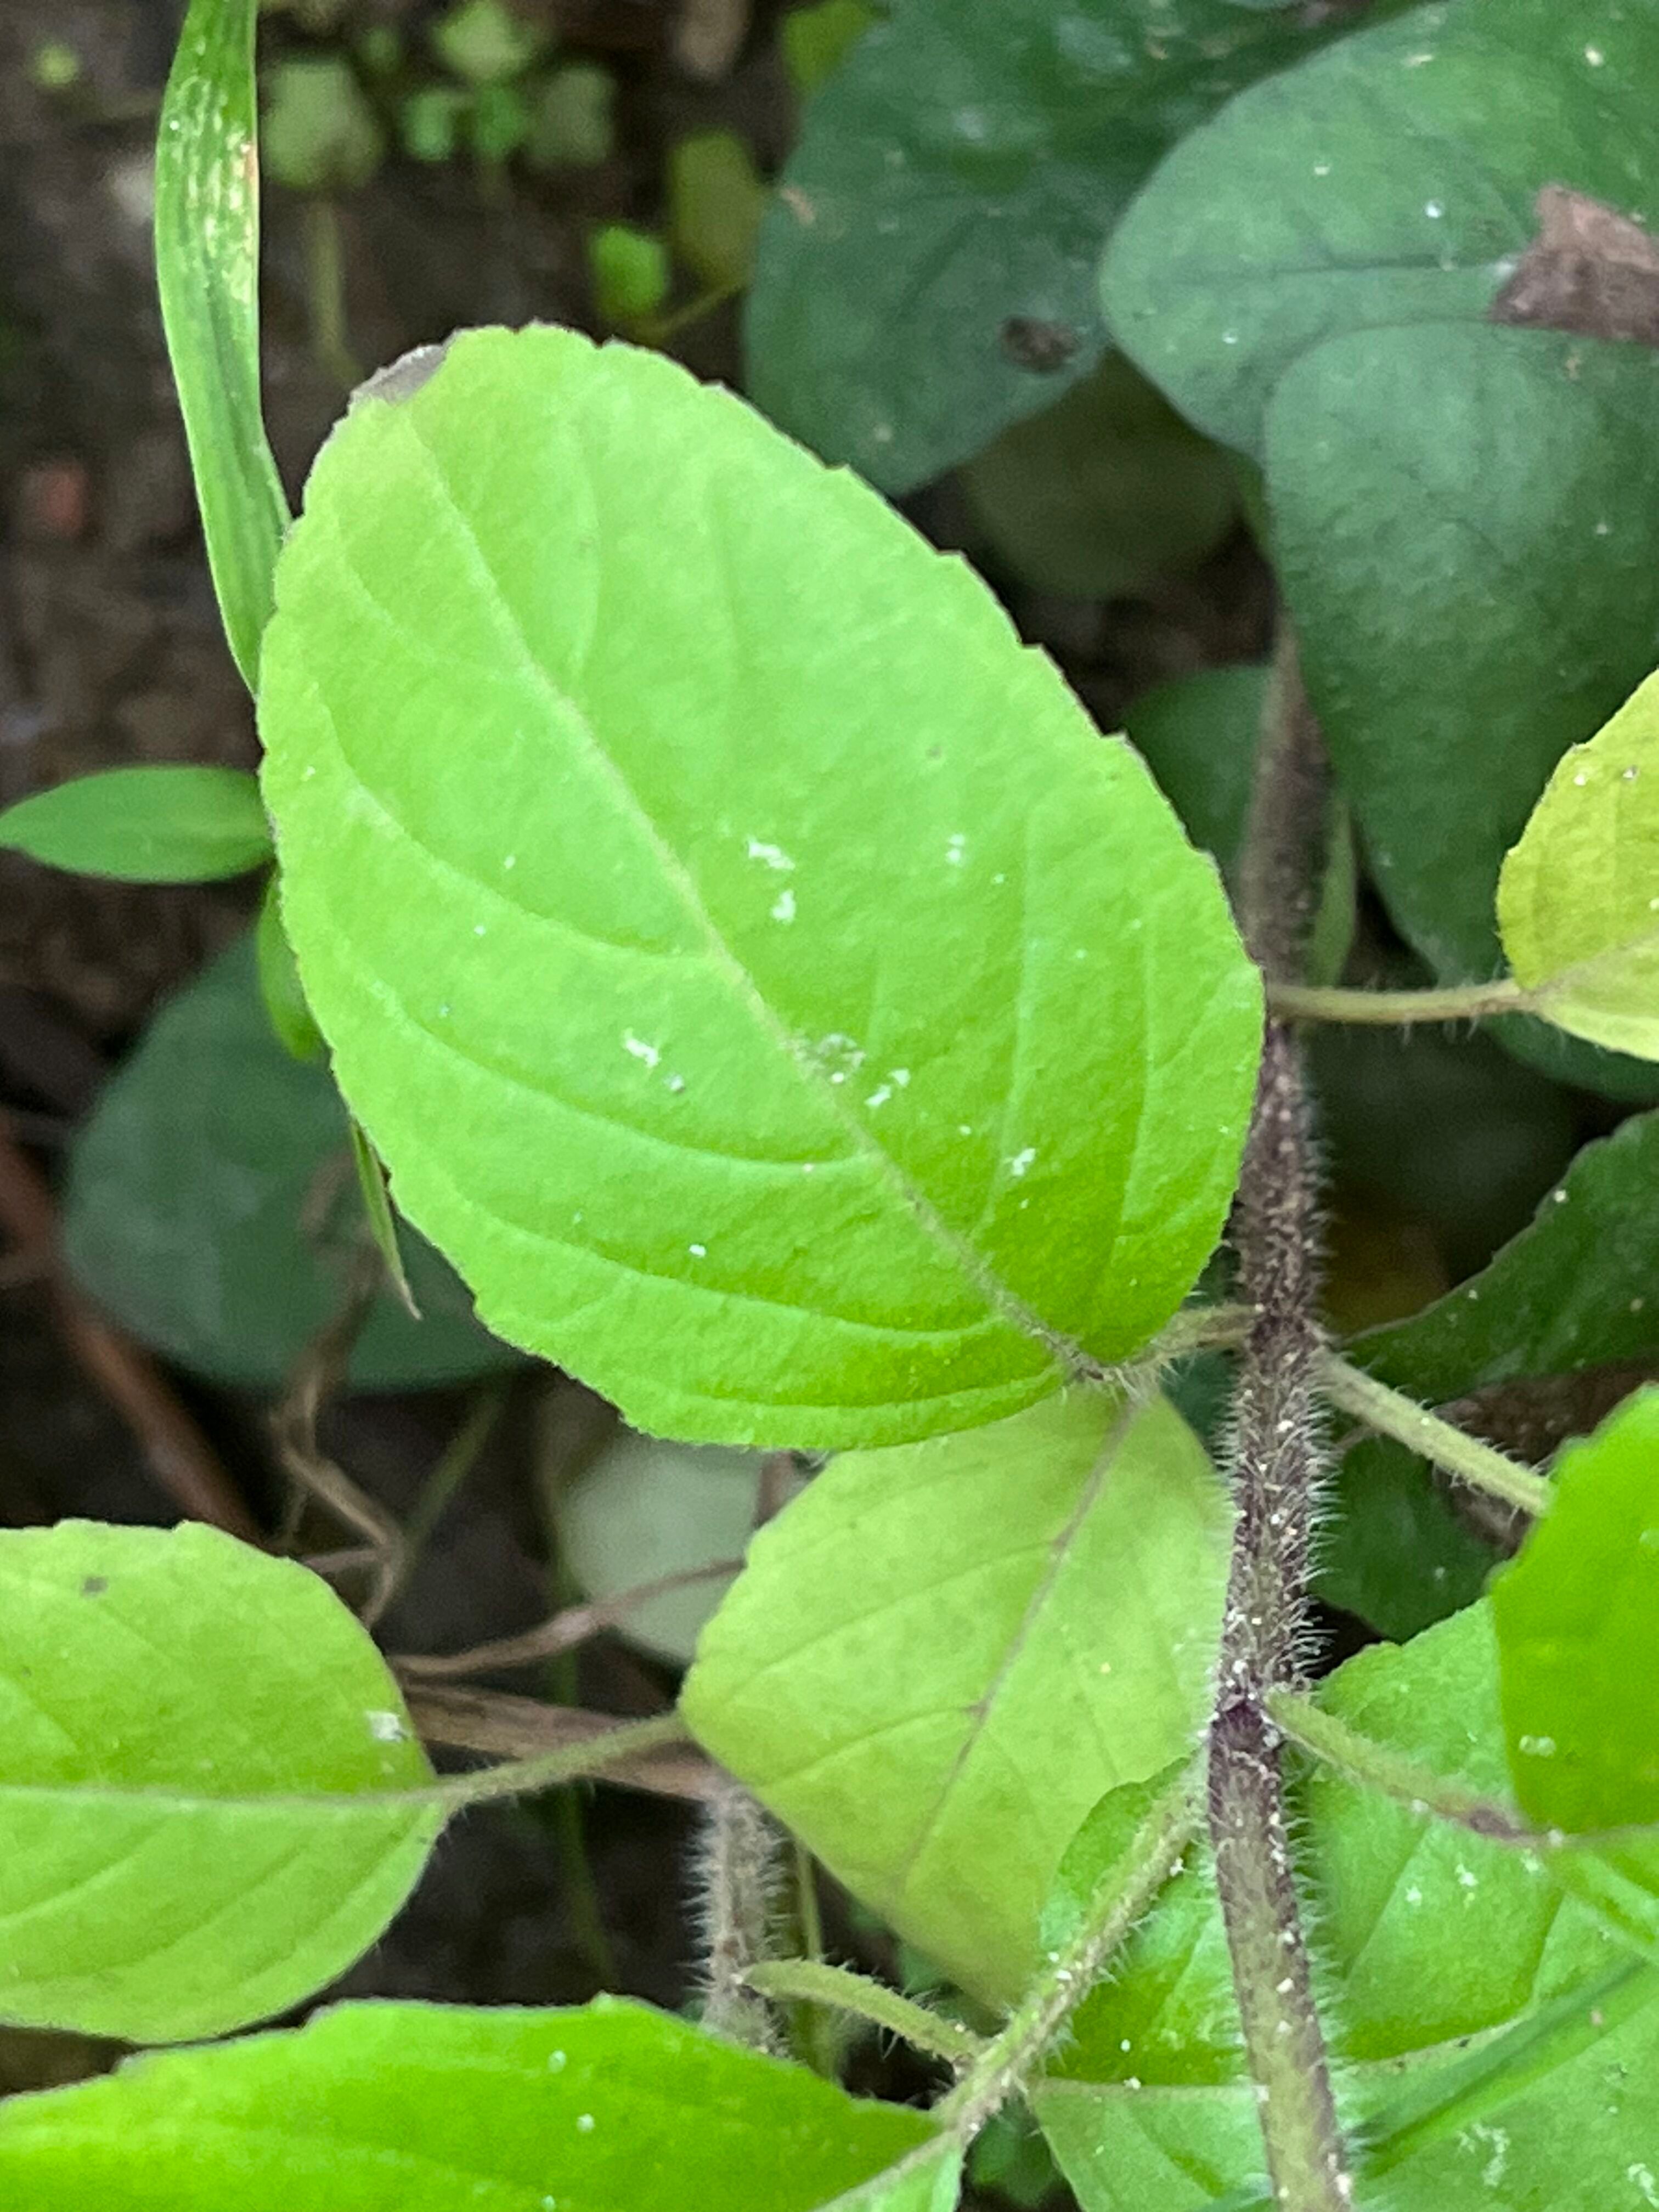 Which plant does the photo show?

tulshi
